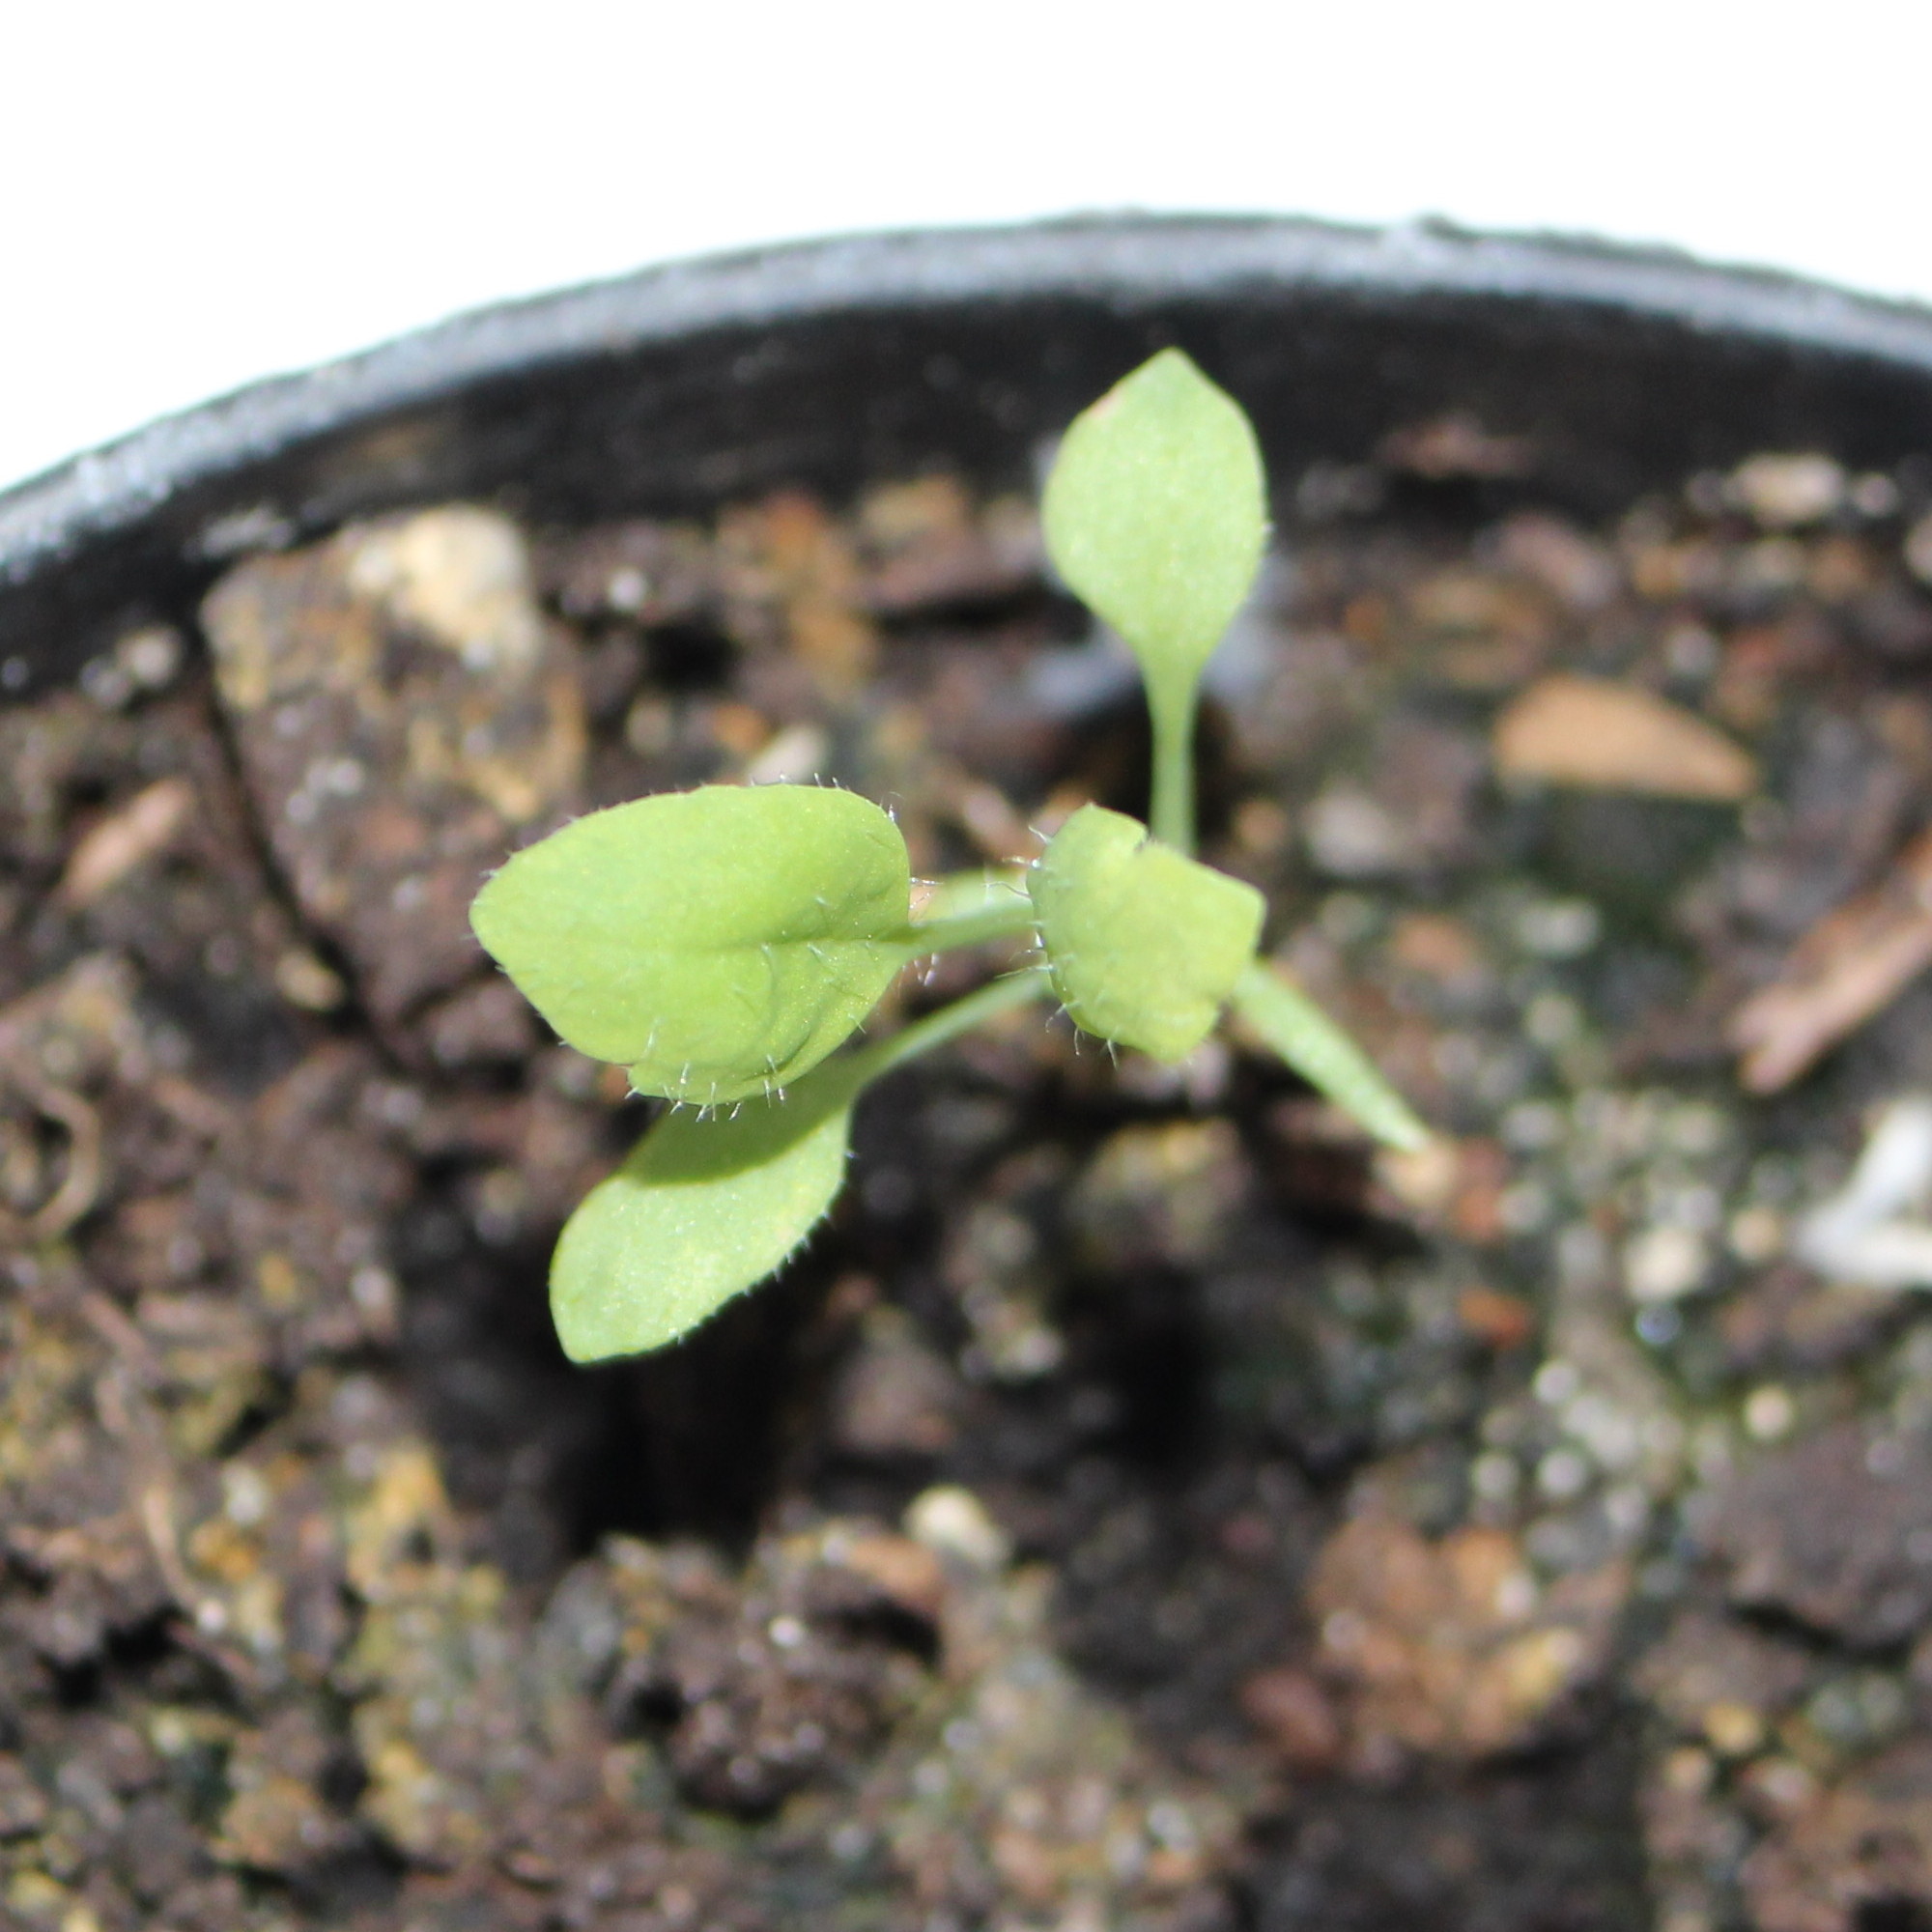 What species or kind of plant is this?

Papaver rhoeas
